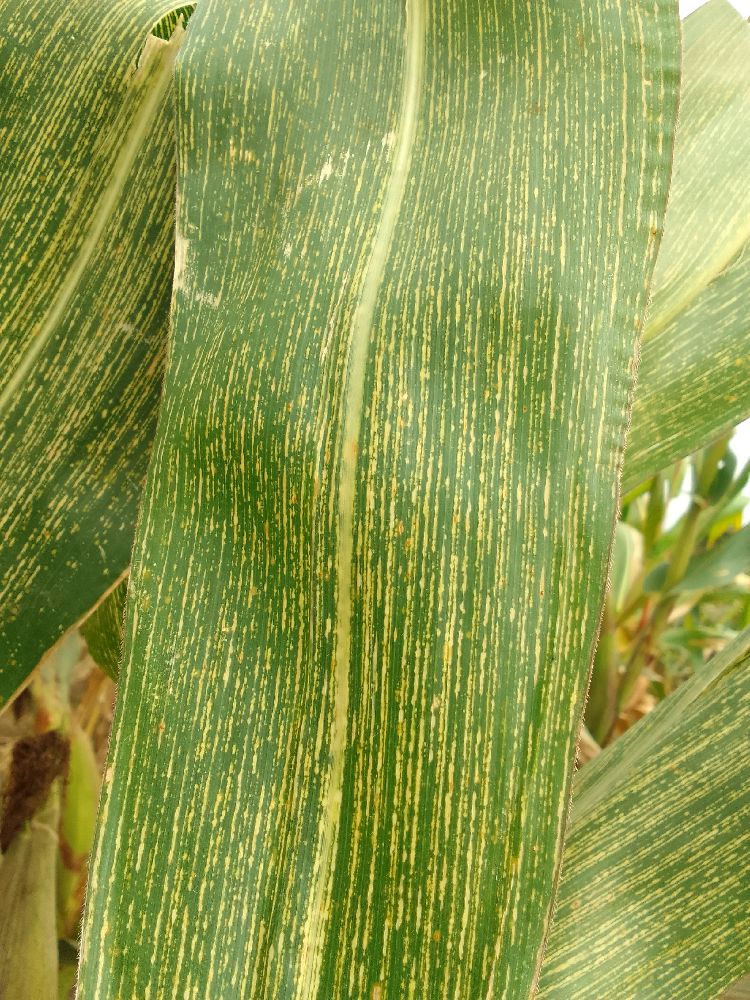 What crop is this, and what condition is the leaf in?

maize, maize streak virus
